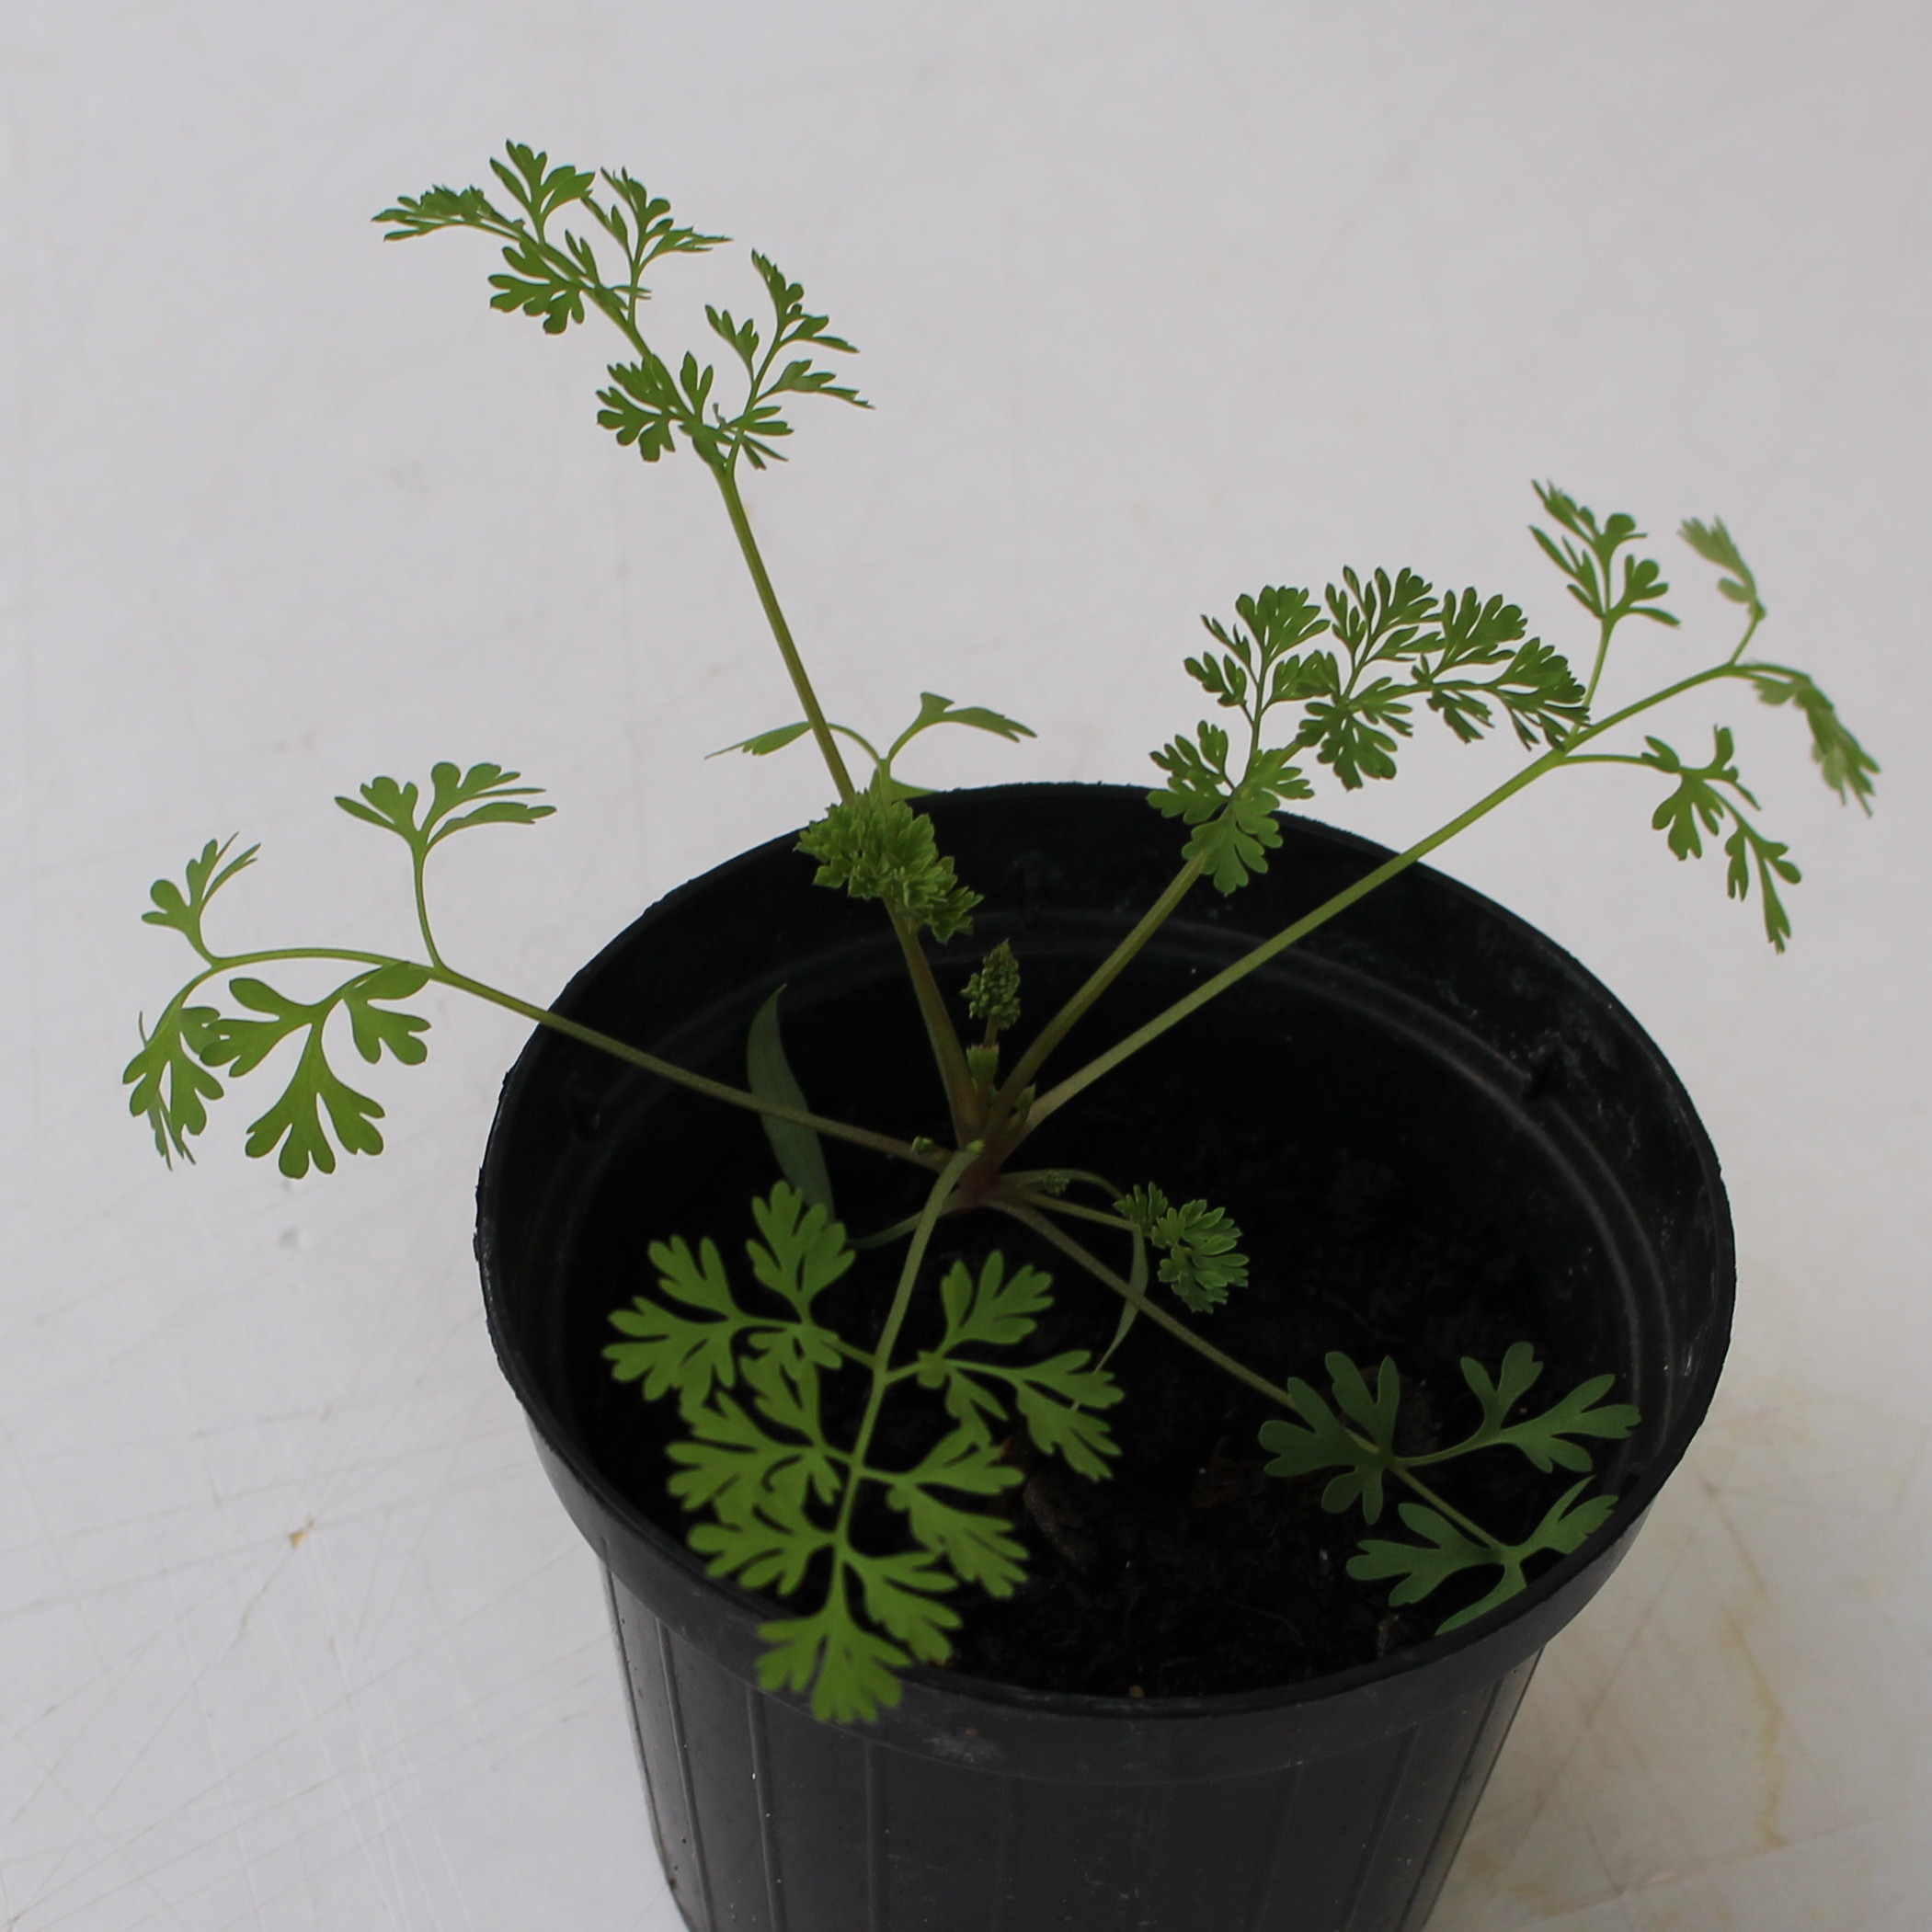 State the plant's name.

Fumaria officinalis
